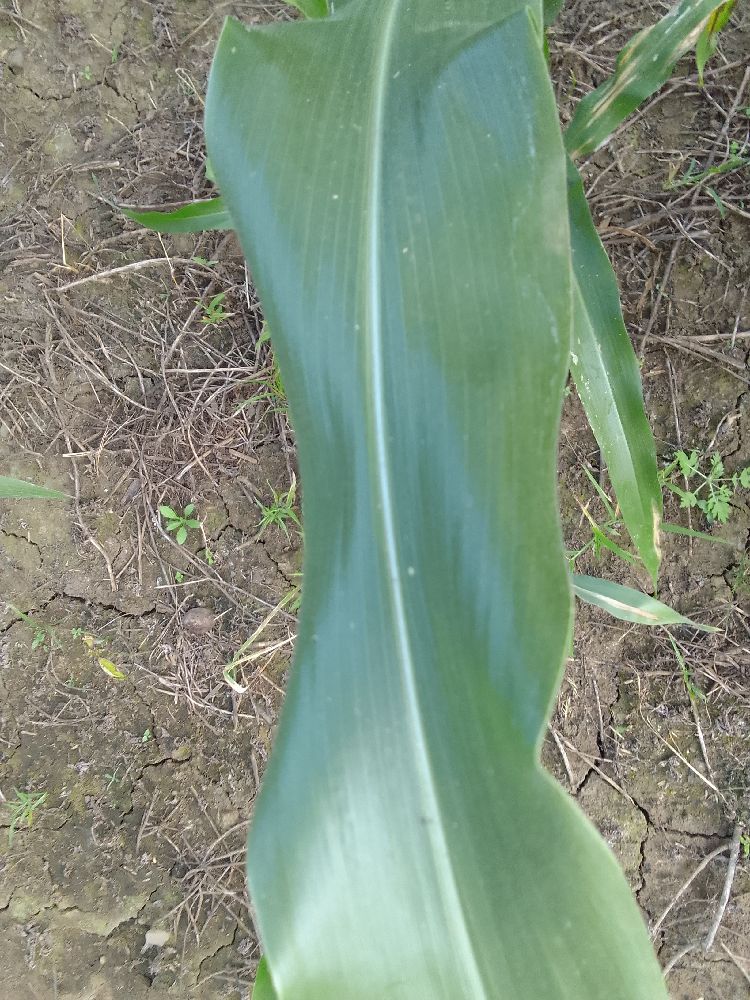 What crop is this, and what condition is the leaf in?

maize, healthy
